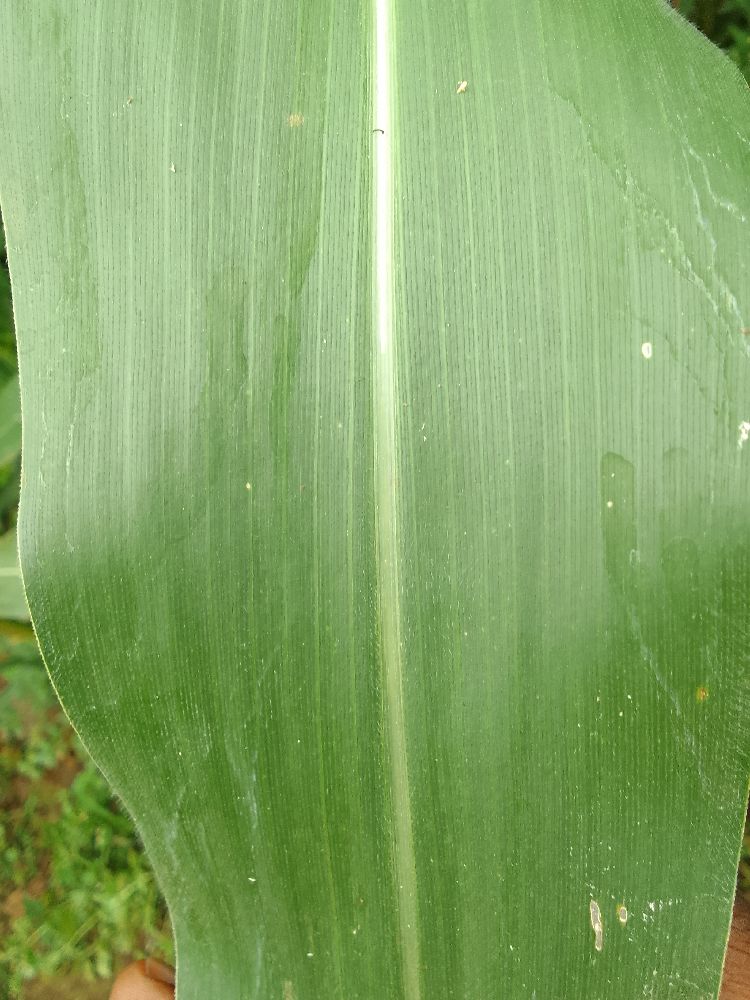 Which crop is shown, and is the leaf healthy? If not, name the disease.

maize, healthy
